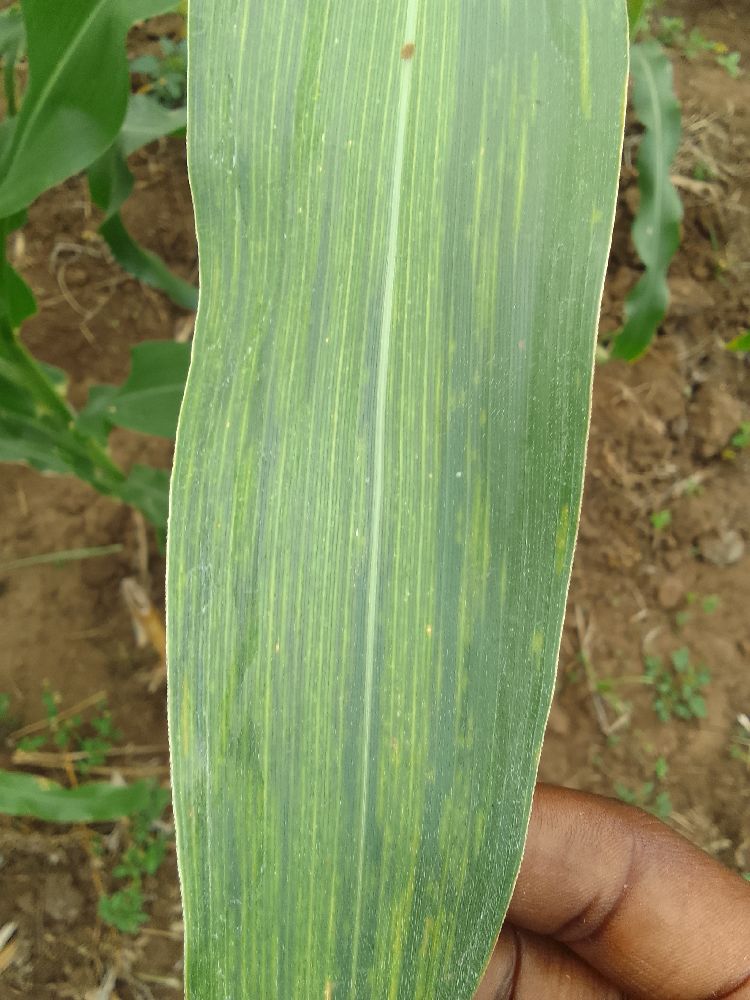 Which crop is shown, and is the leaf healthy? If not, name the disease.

maize, maize lethal necrosis
